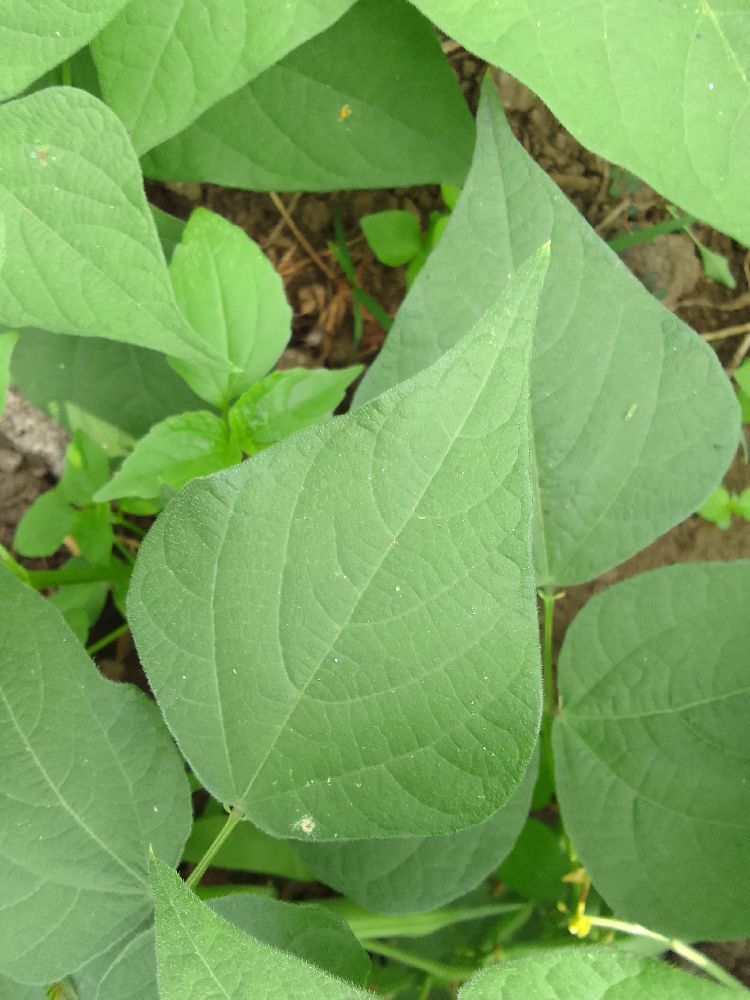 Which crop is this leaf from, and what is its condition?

common bean, healthy
